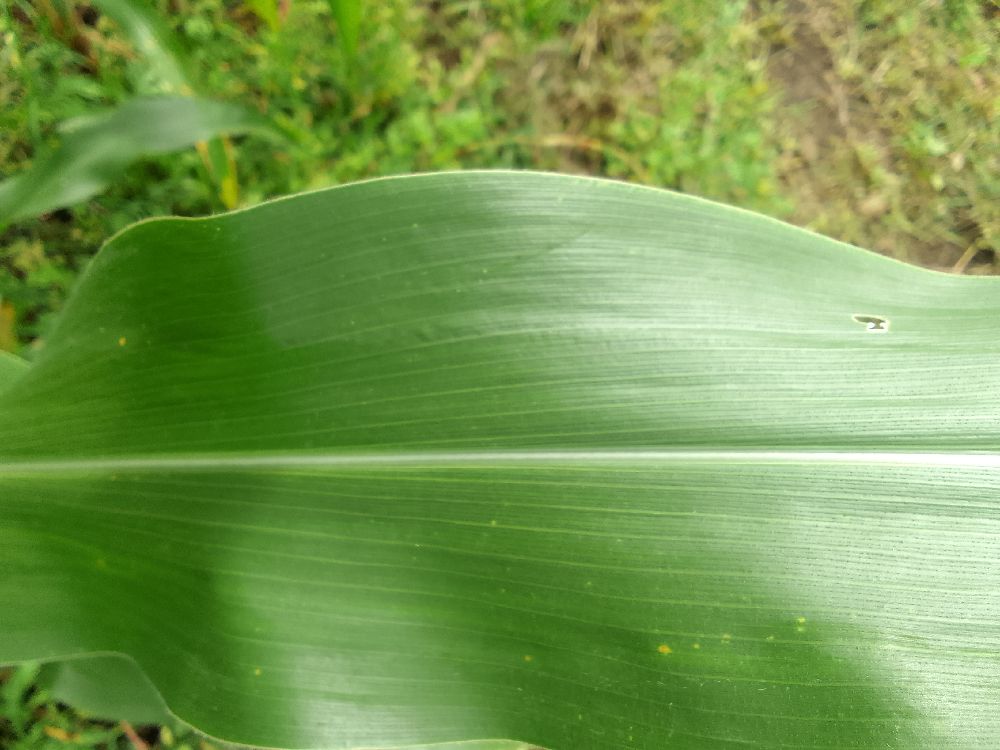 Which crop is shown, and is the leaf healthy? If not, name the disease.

maize, healthy
